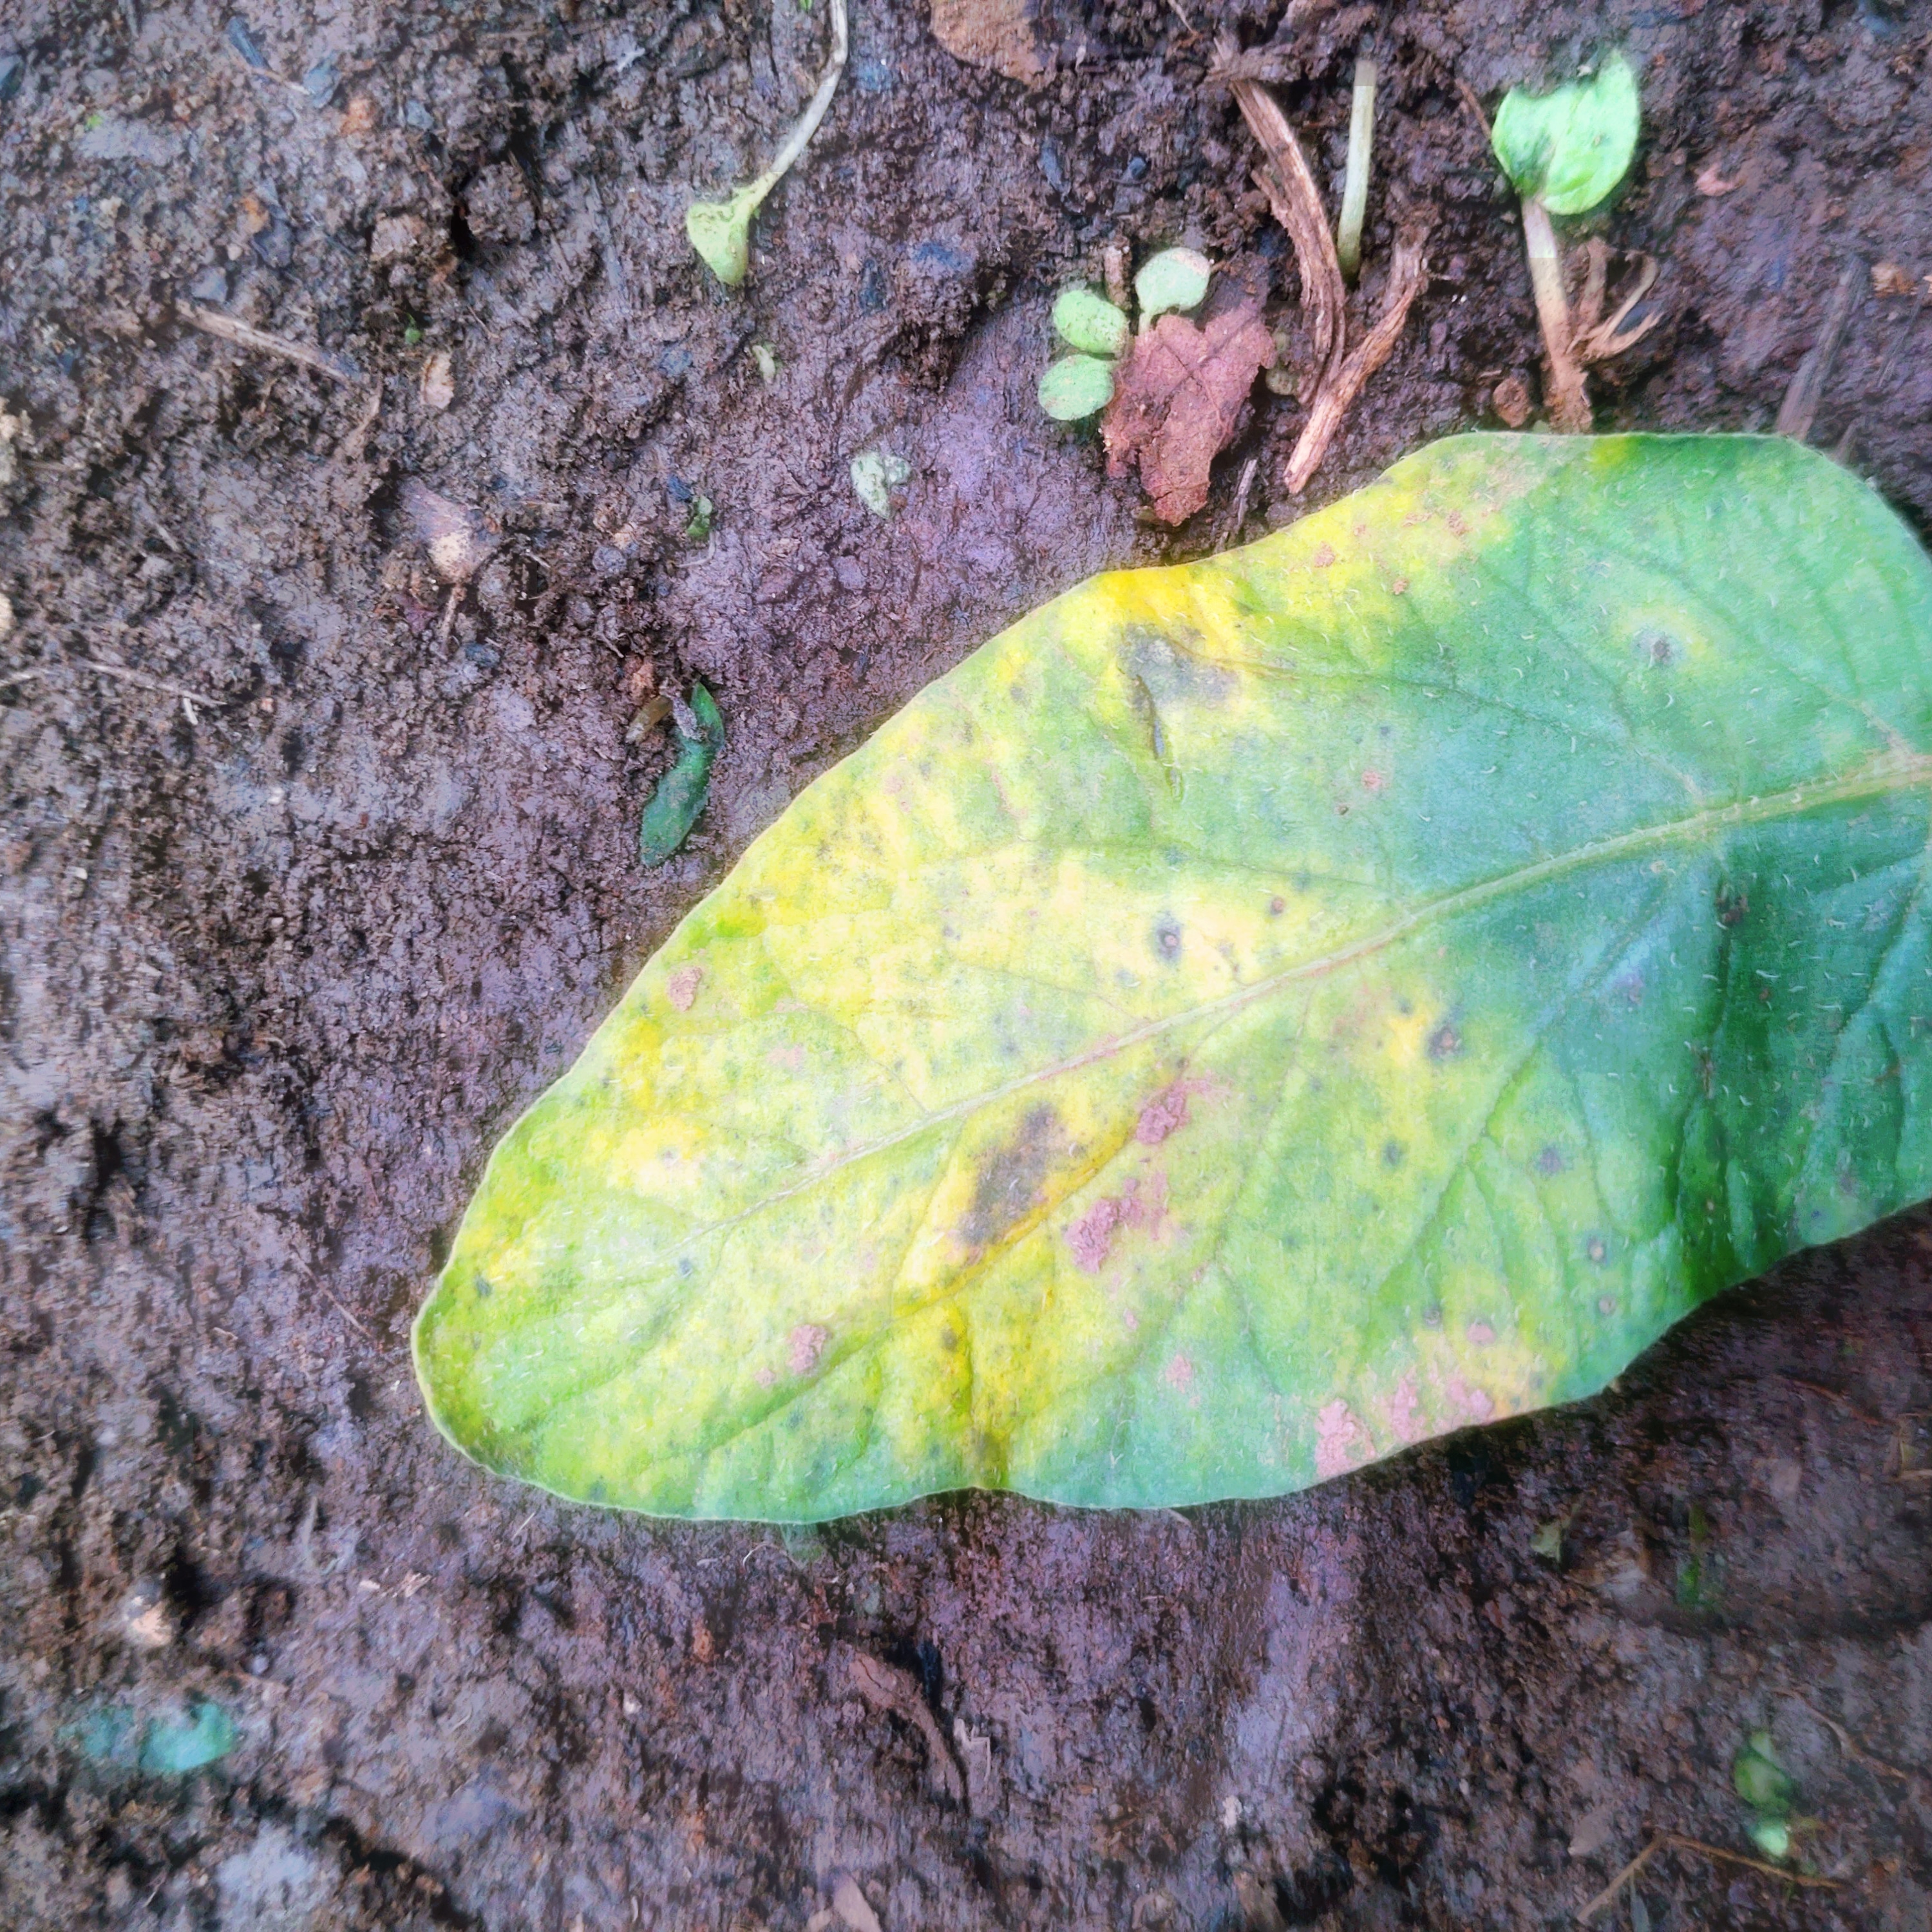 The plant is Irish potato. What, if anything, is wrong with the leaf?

late blight
